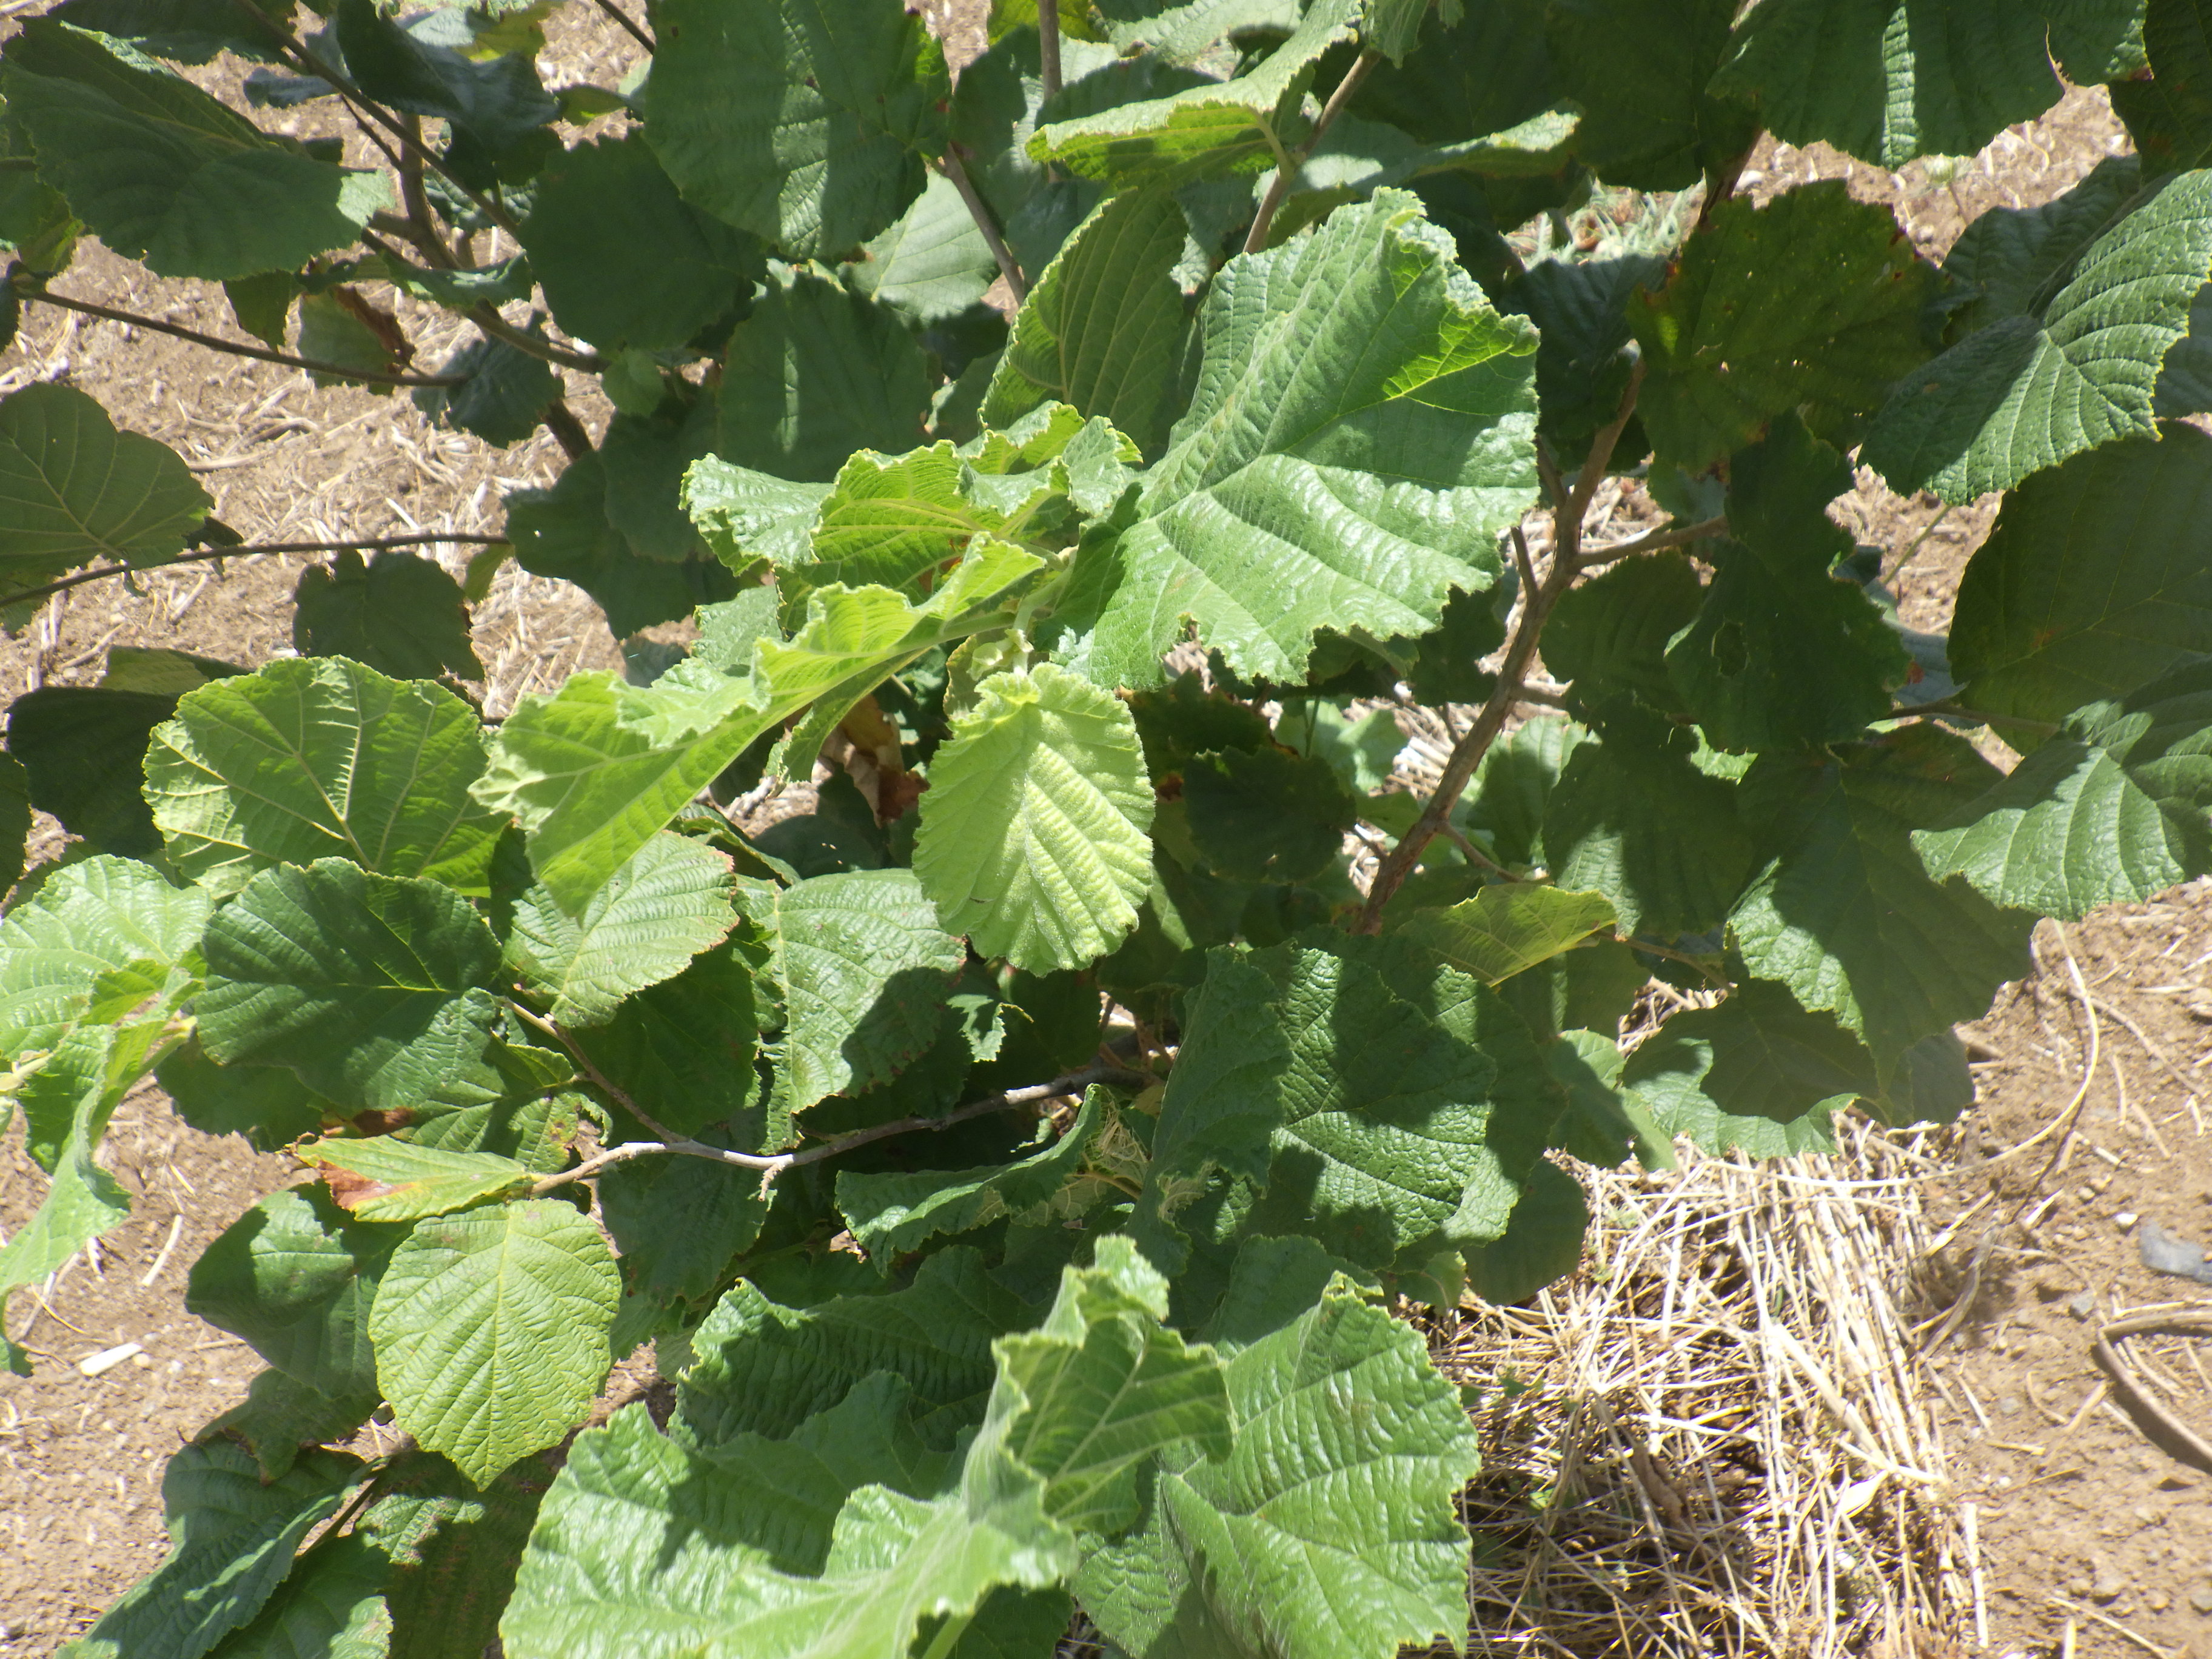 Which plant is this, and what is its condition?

hazel, bacterial spot, phytophagous
